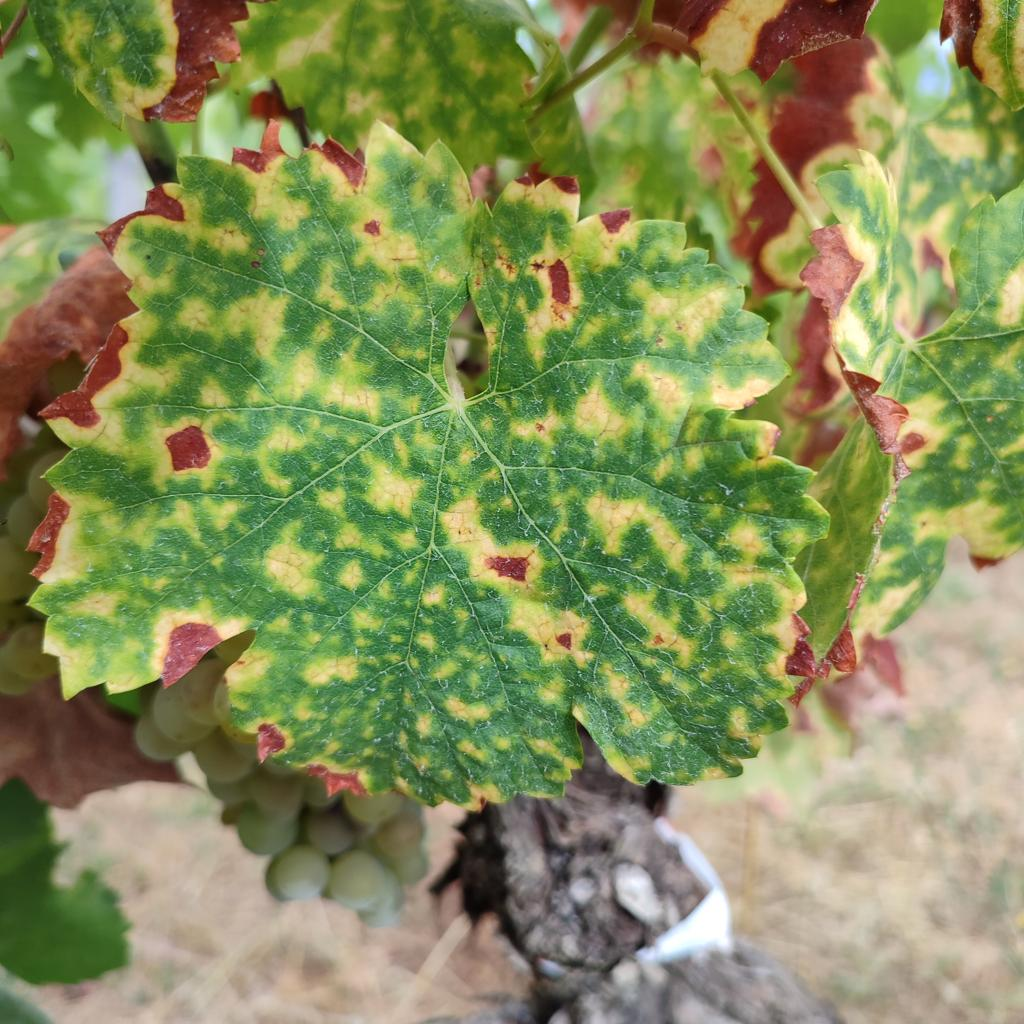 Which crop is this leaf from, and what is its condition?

grapevine, esca complex
